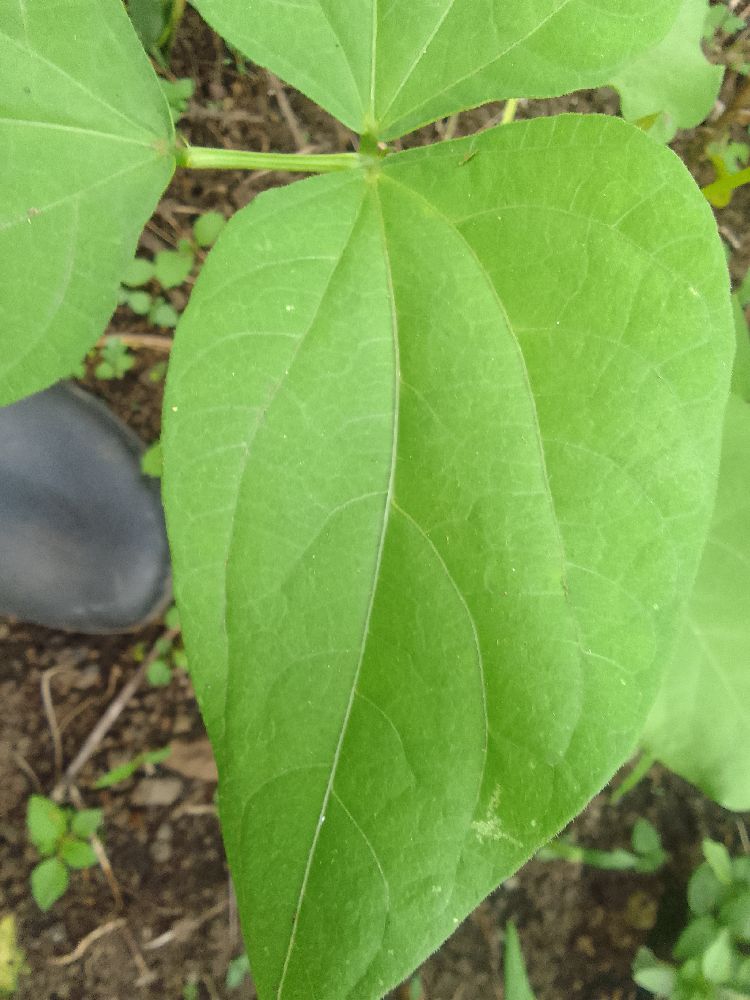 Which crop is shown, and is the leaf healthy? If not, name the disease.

common bean, healthy
